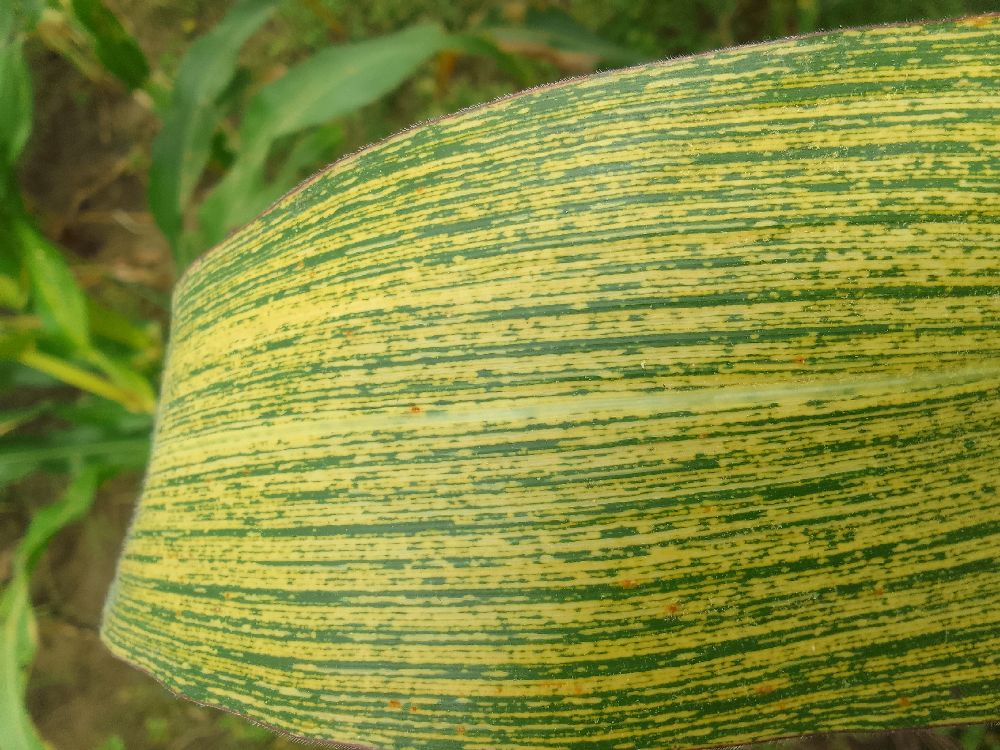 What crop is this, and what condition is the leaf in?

maize, maize streak virus
